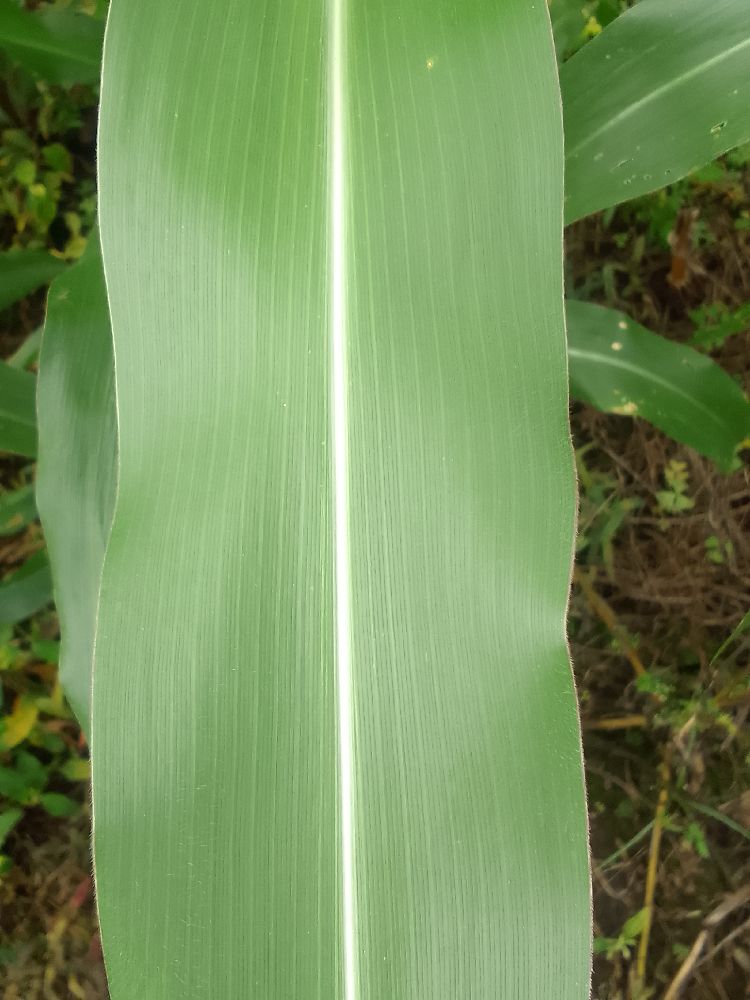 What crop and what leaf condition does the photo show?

maize, healthy
